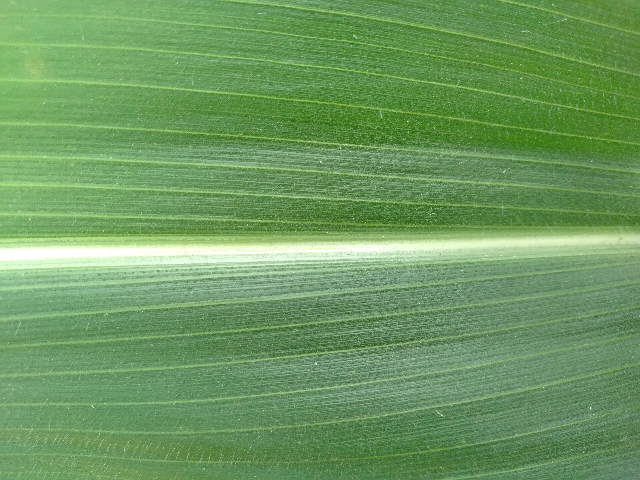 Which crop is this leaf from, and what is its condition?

maize, healthy
